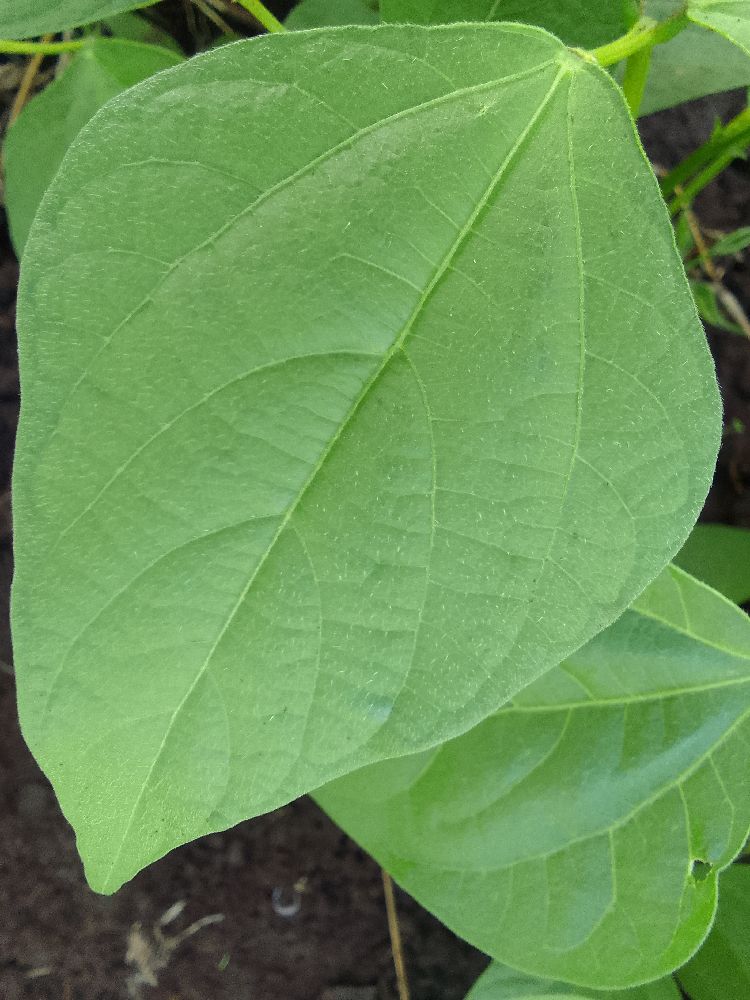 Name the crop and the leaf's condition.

common bean, healthy
